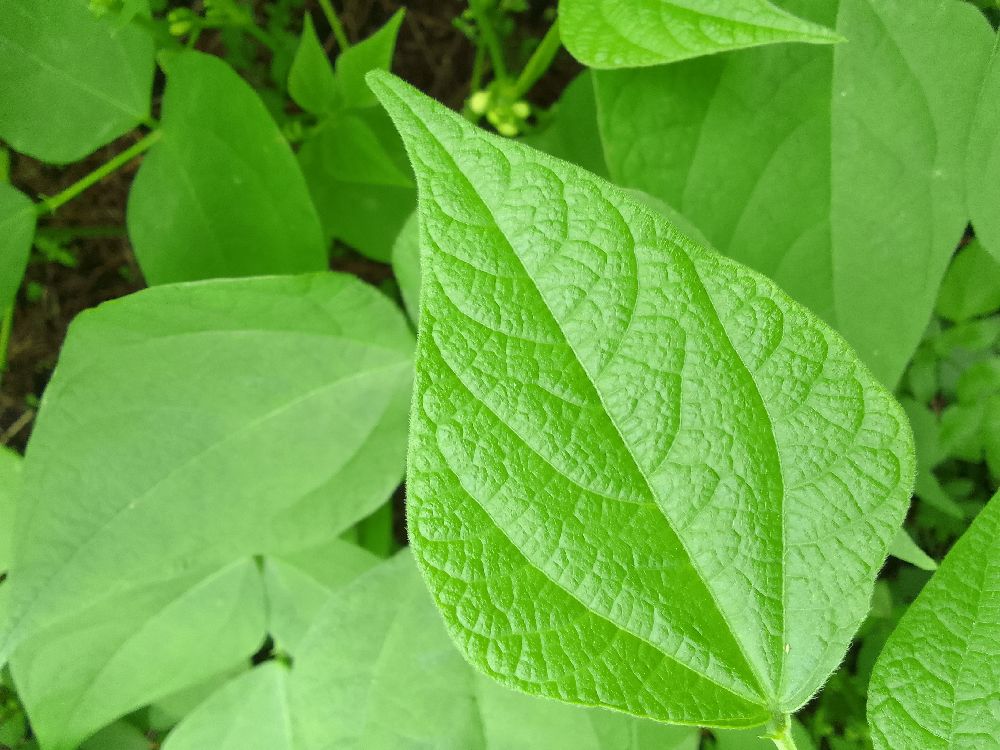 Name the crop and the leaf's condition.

common bean, healthy
